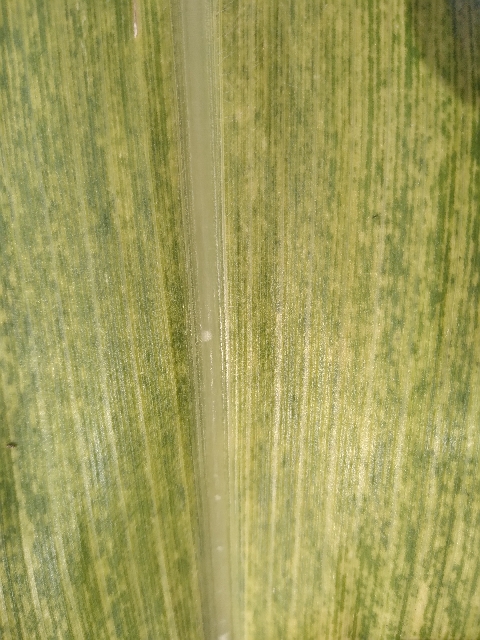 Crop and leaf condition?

maize, maize lethal necrosis
